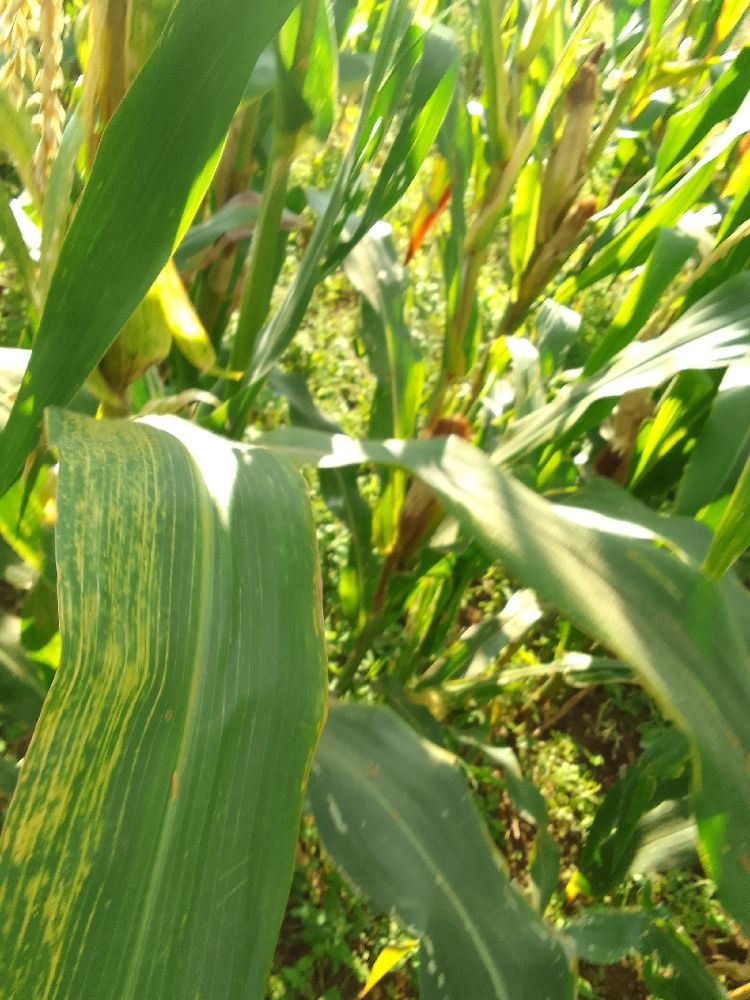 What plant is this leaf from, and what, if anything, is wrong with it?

maize, maize lethal necrosis
